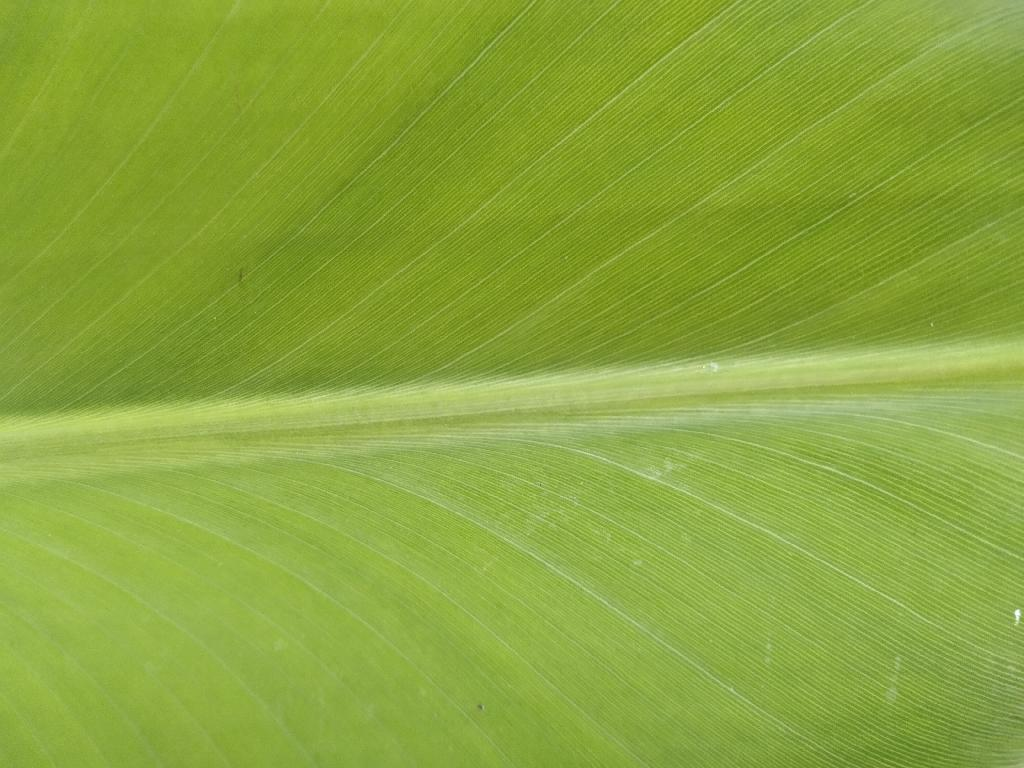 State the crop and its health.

banana, healthy
